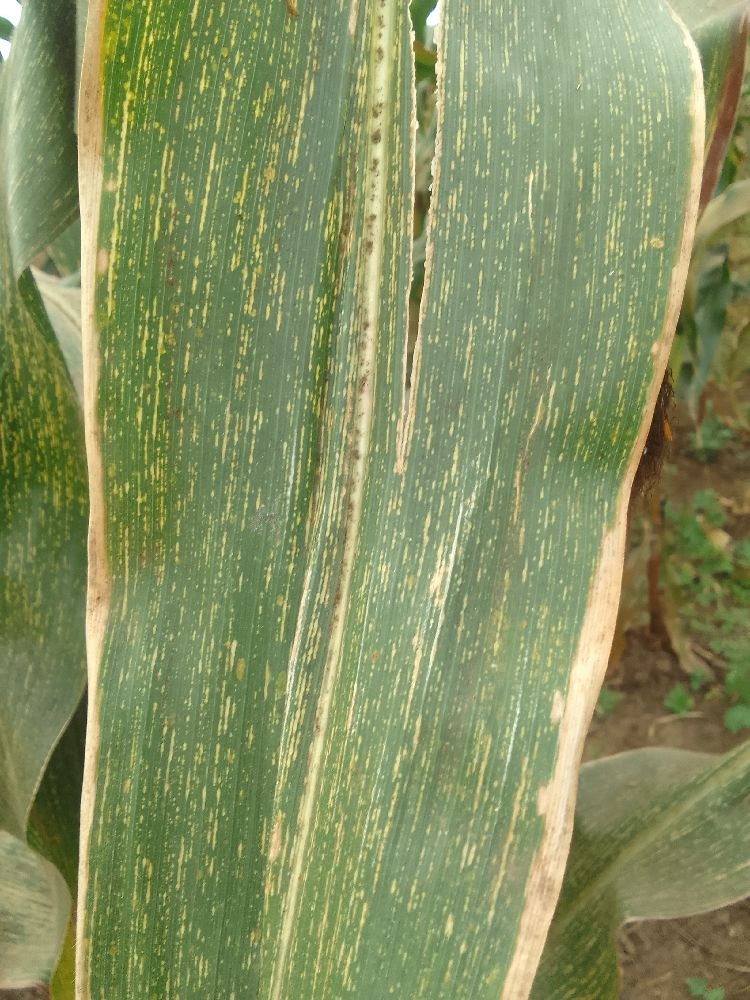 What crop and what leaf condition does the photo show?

maize, maize streak virus
